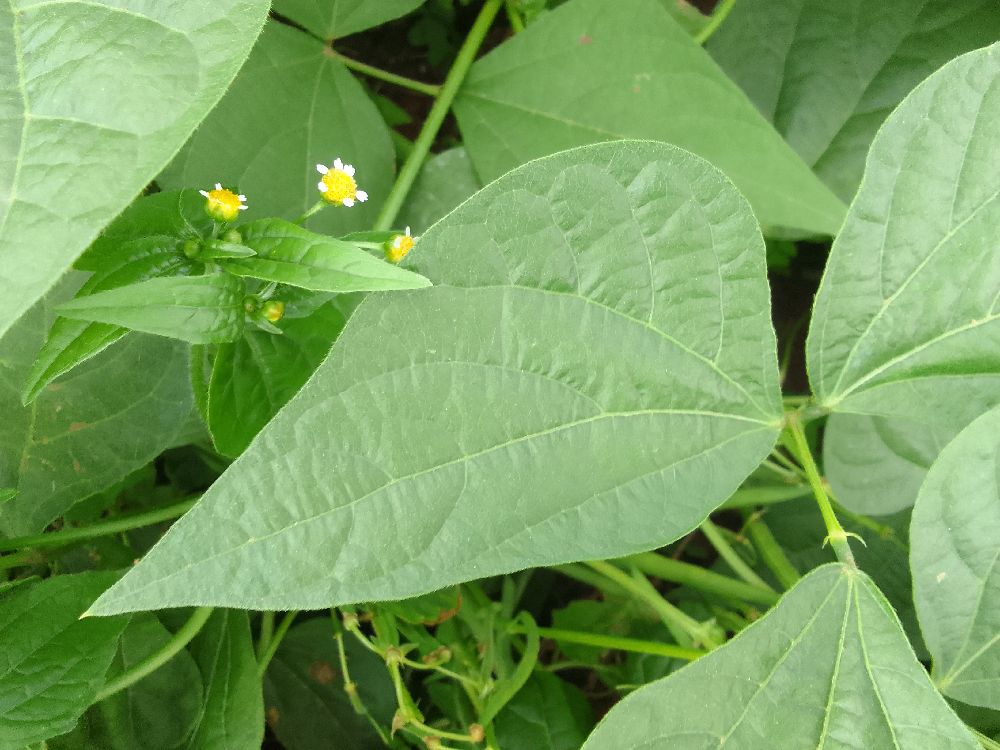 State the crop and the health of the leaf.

common bean, healthy
